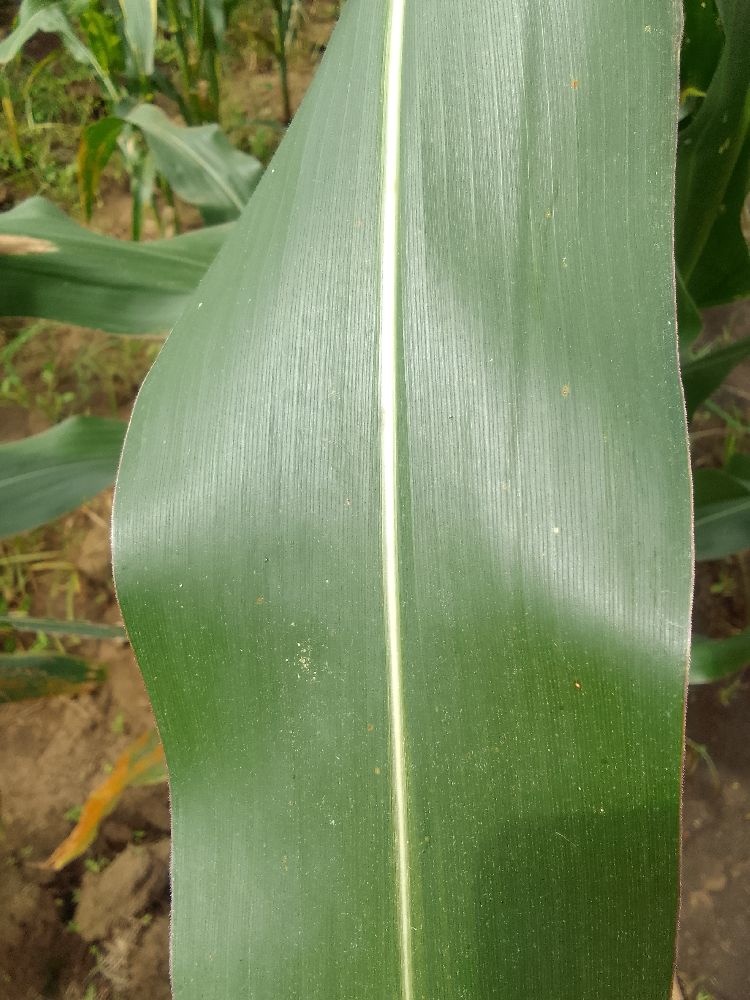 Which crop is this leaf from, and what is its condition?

maize, healthy
